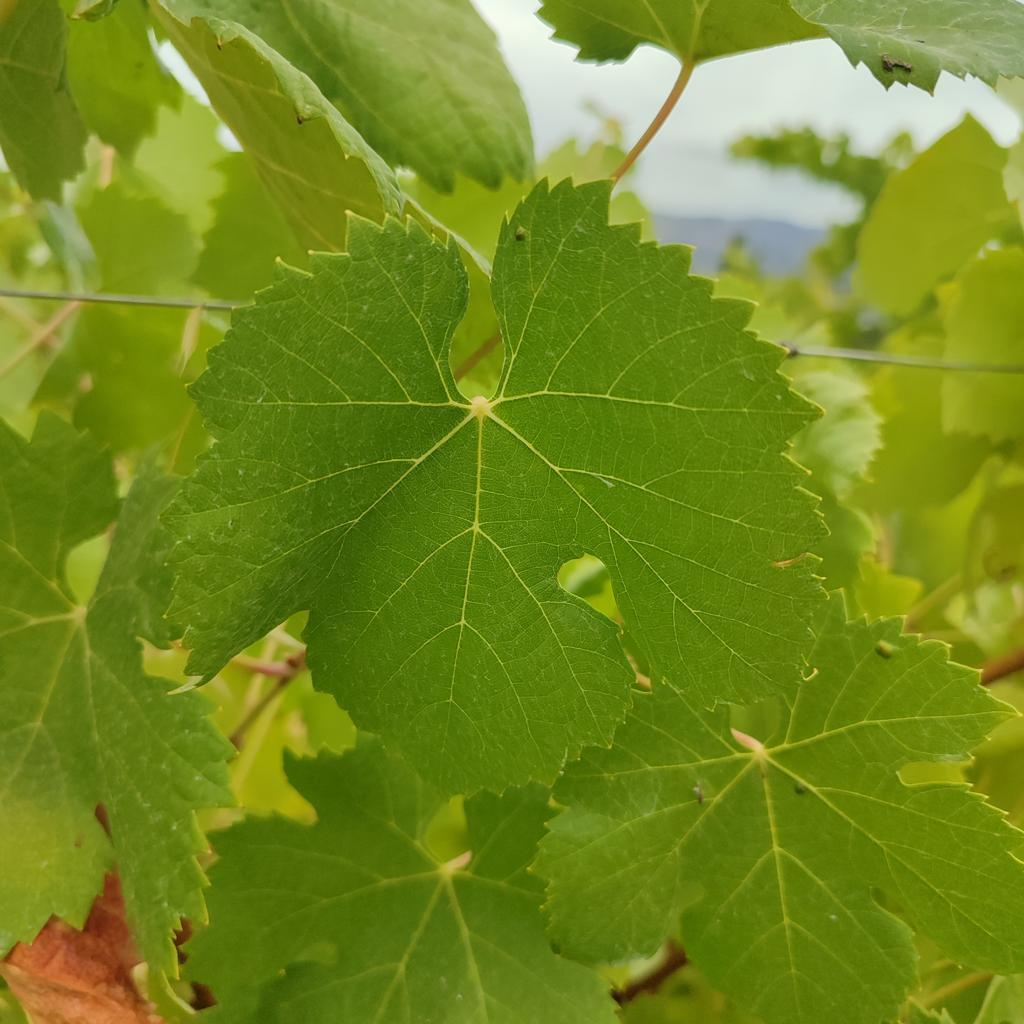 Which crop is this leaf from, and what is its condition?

grapevine, healthy
